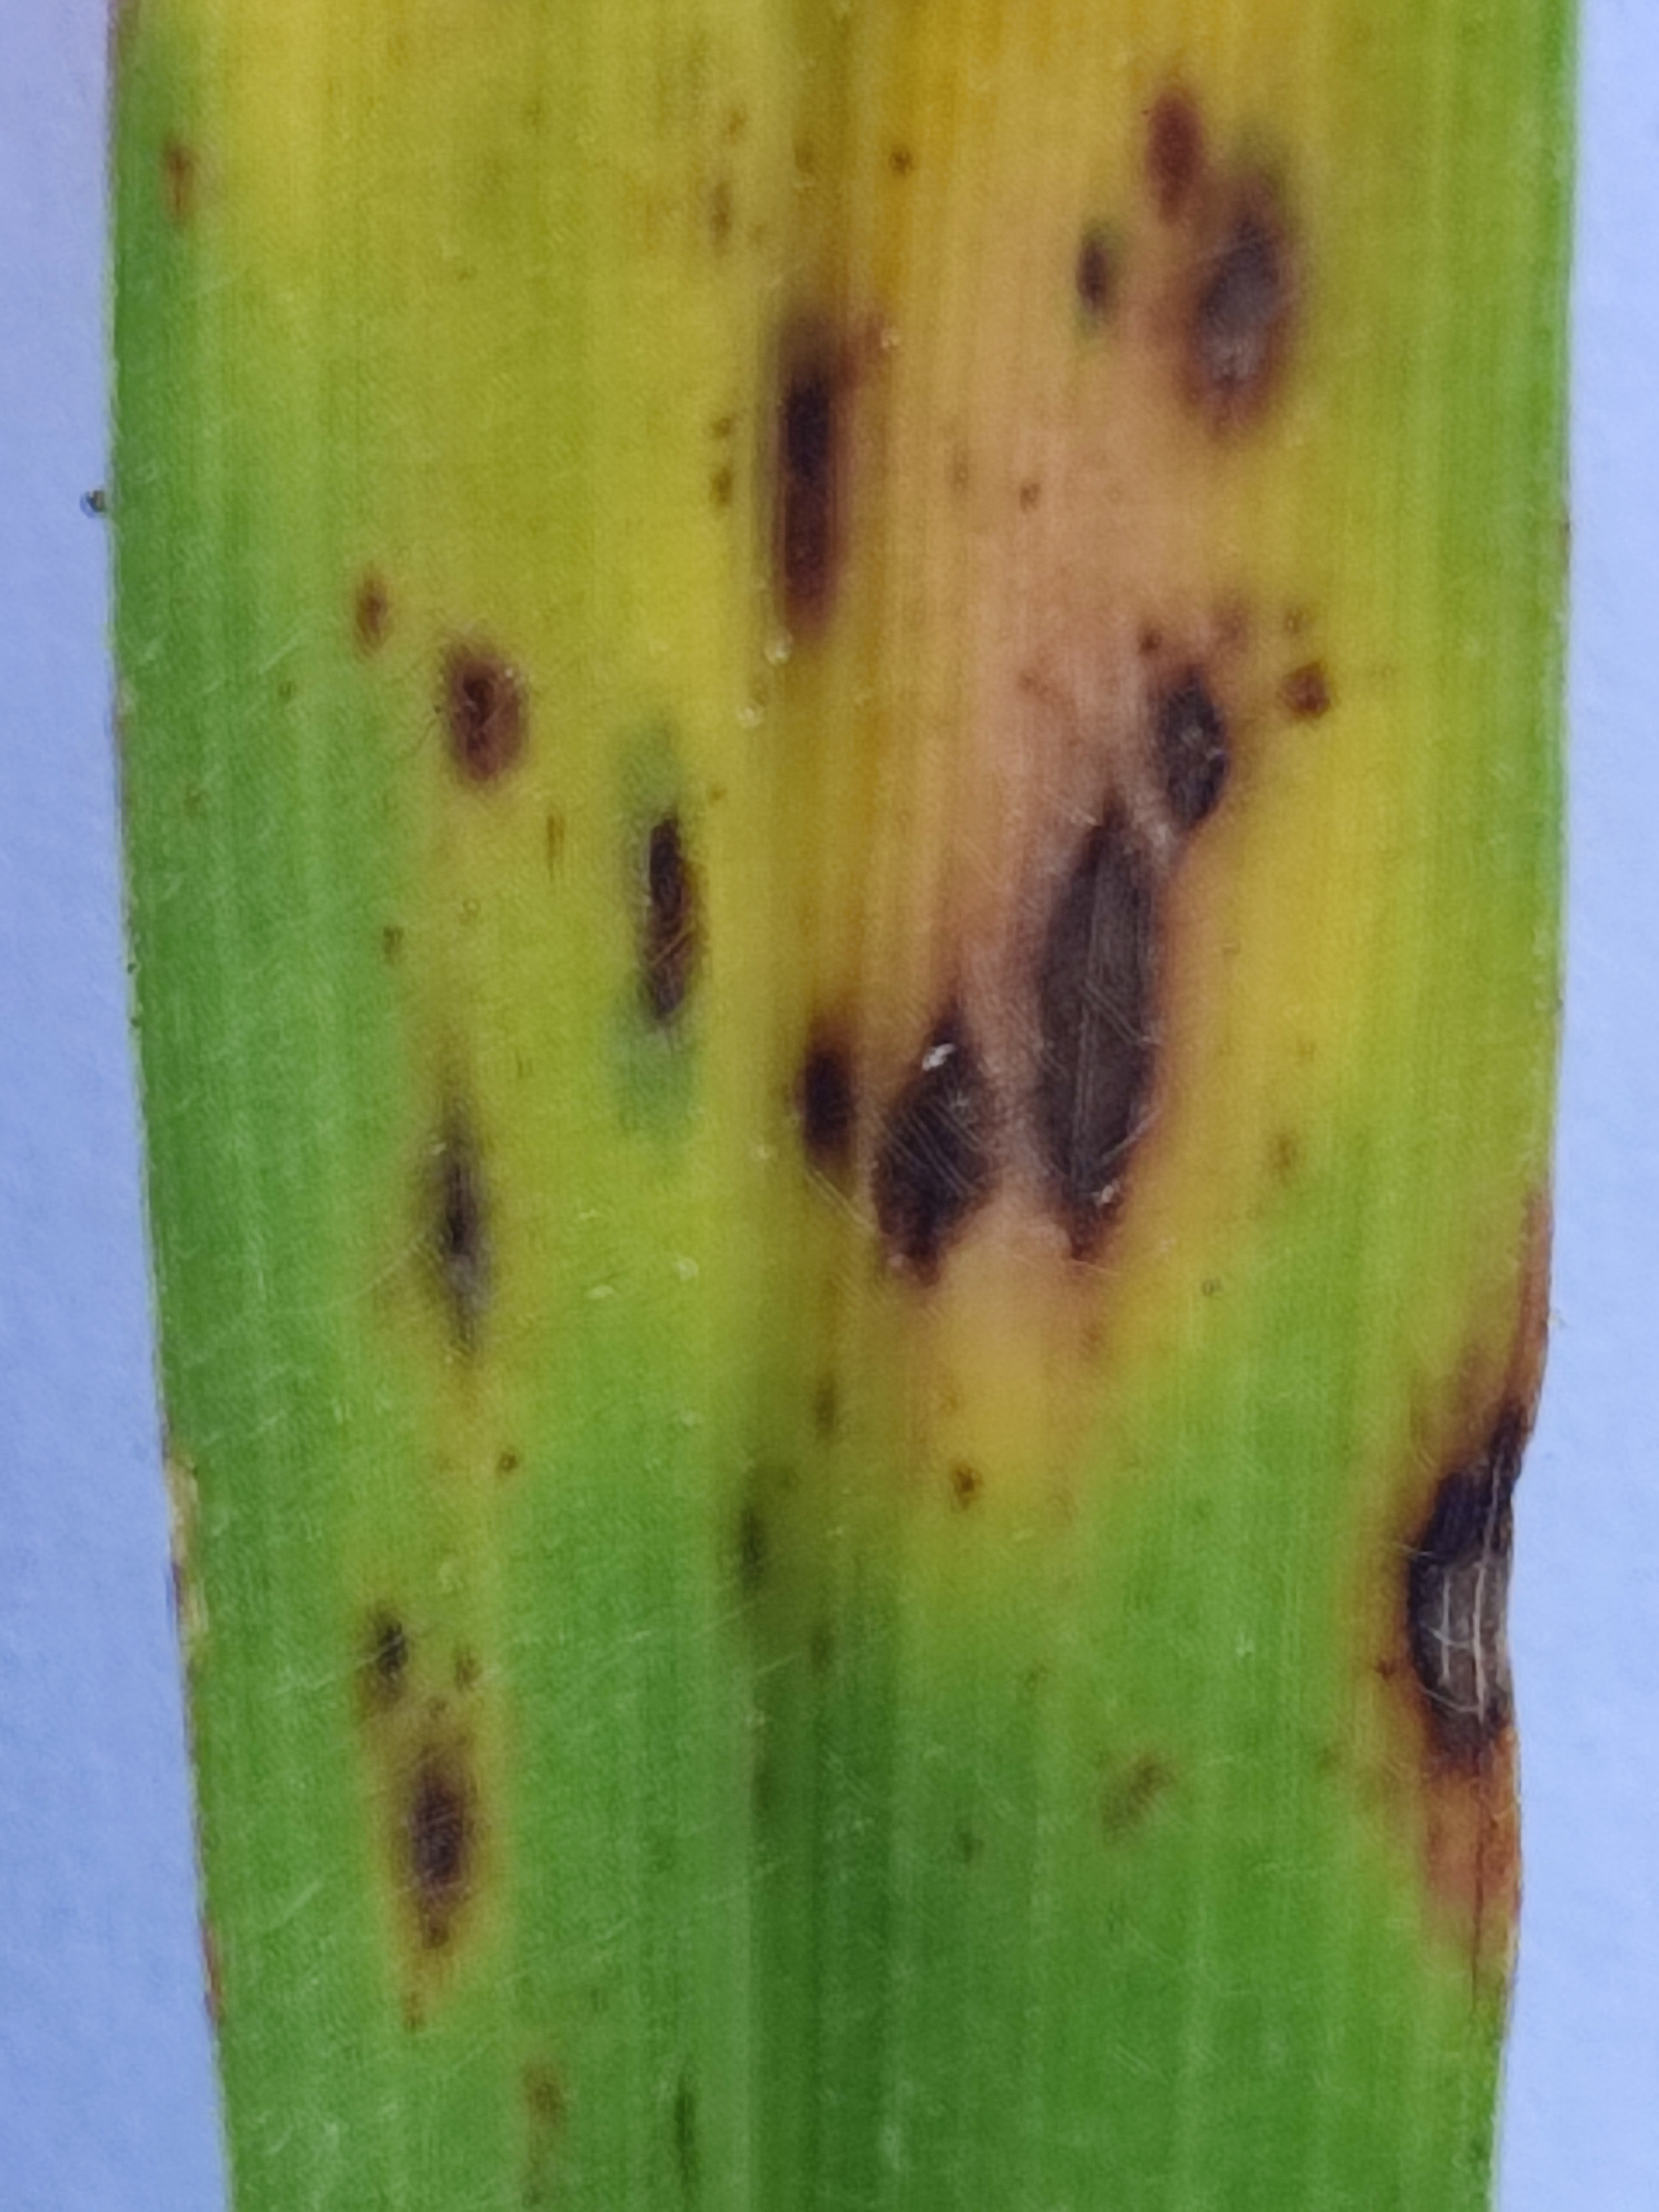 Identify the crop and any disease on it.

pearl millet, pyricularia sp.
